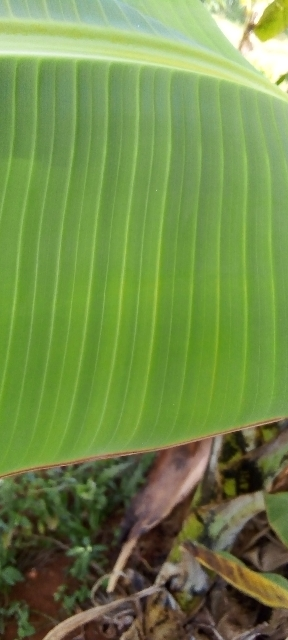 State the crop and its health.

banana, healthy
